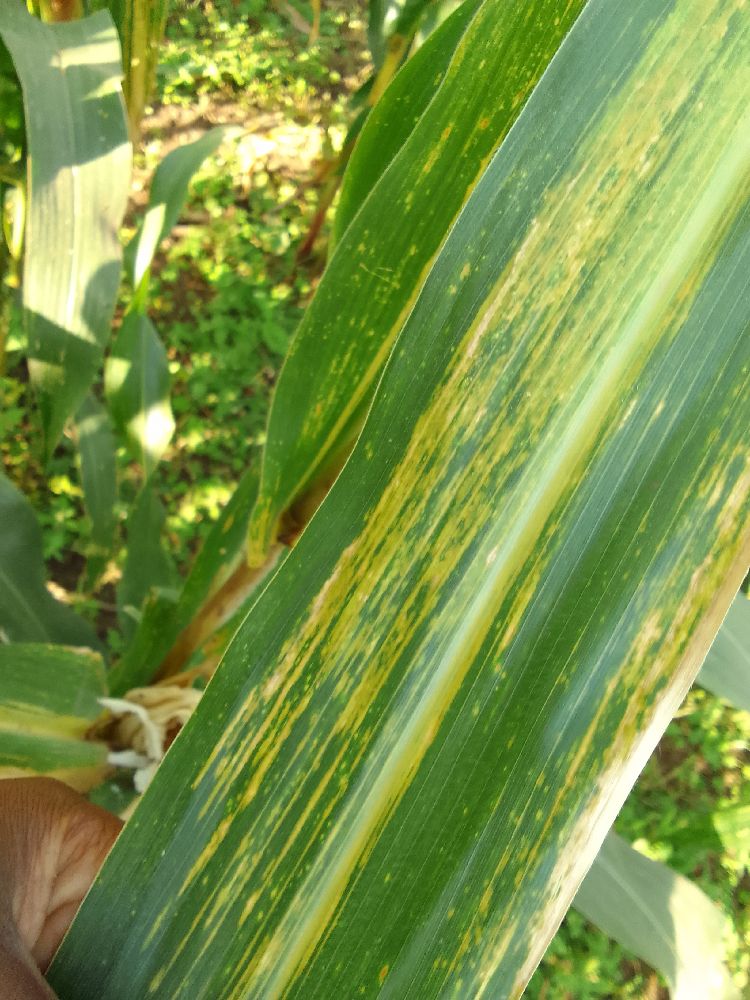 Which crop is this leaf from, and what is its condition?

maize, maize lethal necrosis
